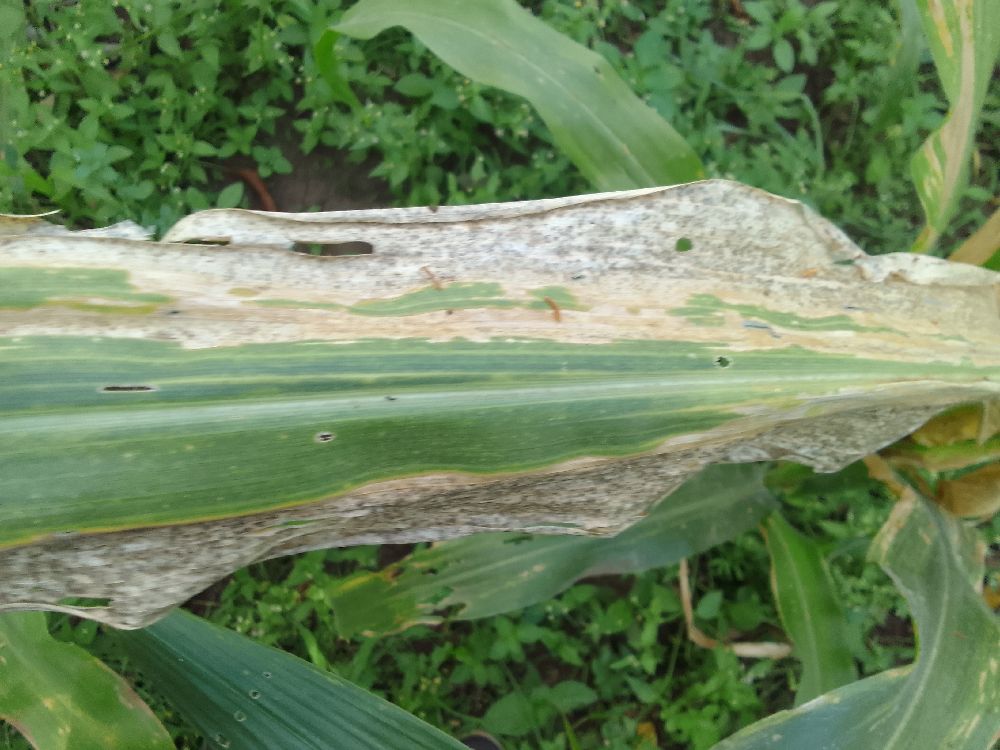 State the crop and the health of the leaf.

maize, maize lethal necrosis
